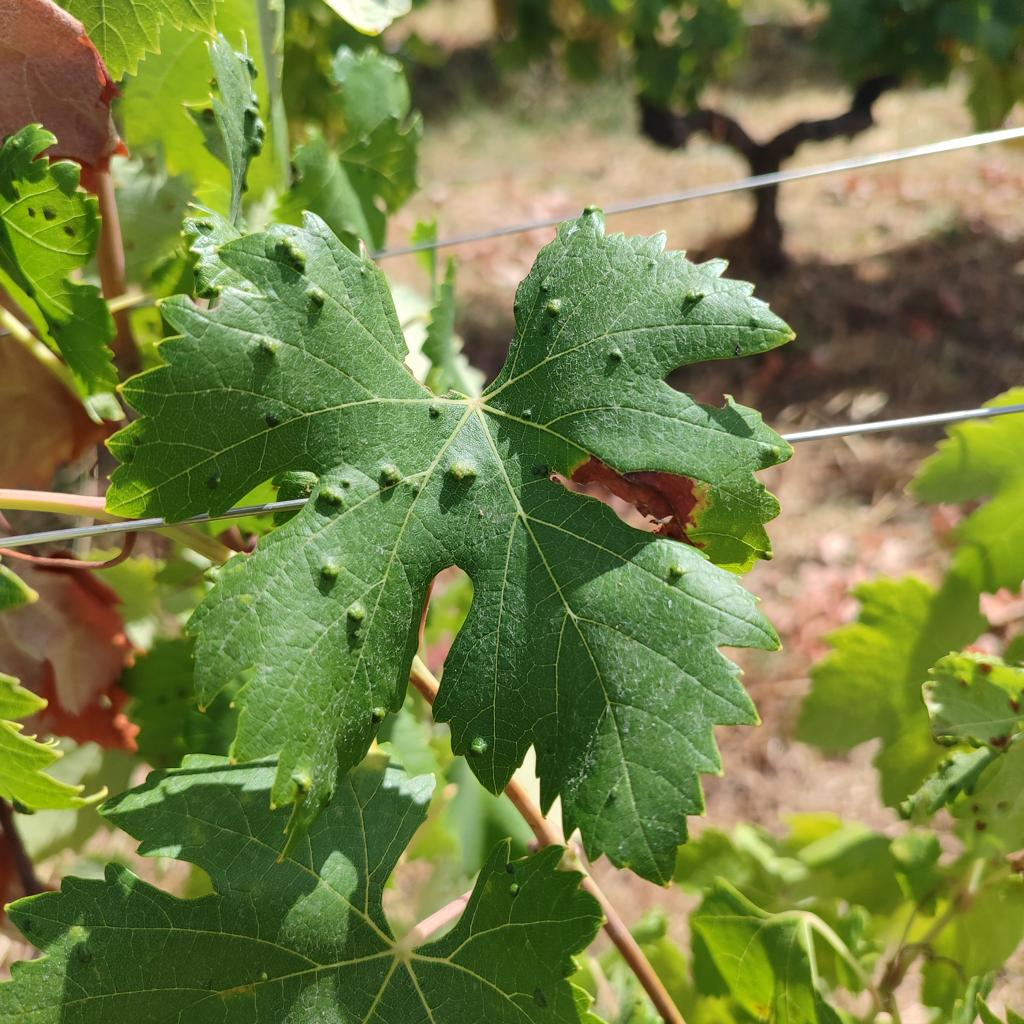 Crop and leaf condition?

grapevine, erineum mite
